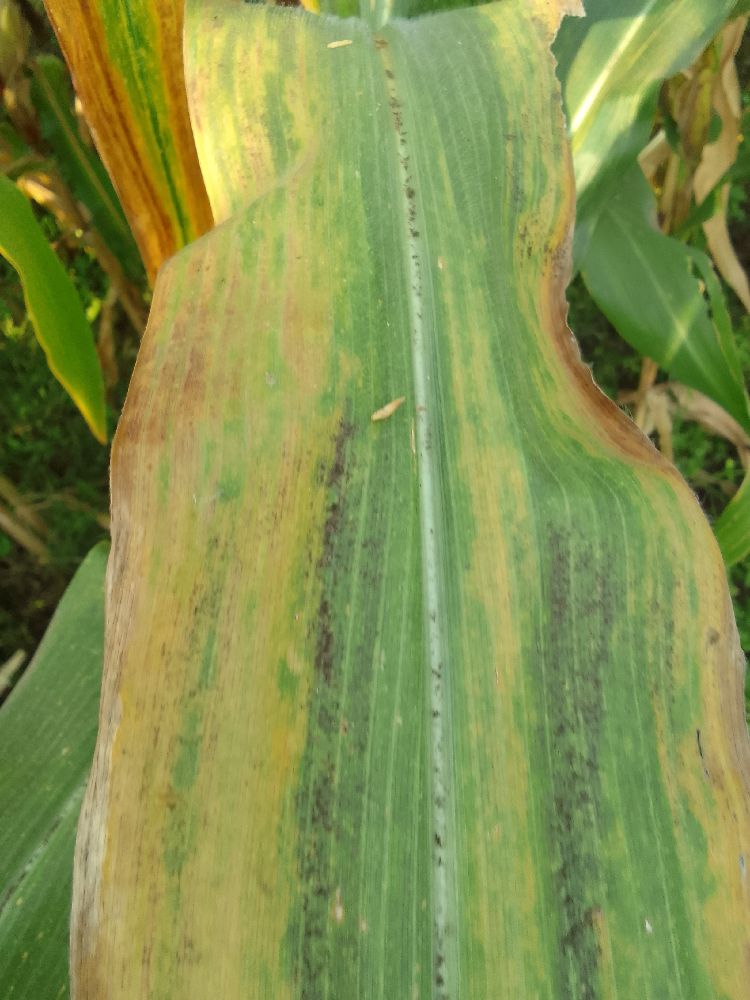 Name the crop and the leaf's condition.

maize, maize lethal necrosis
